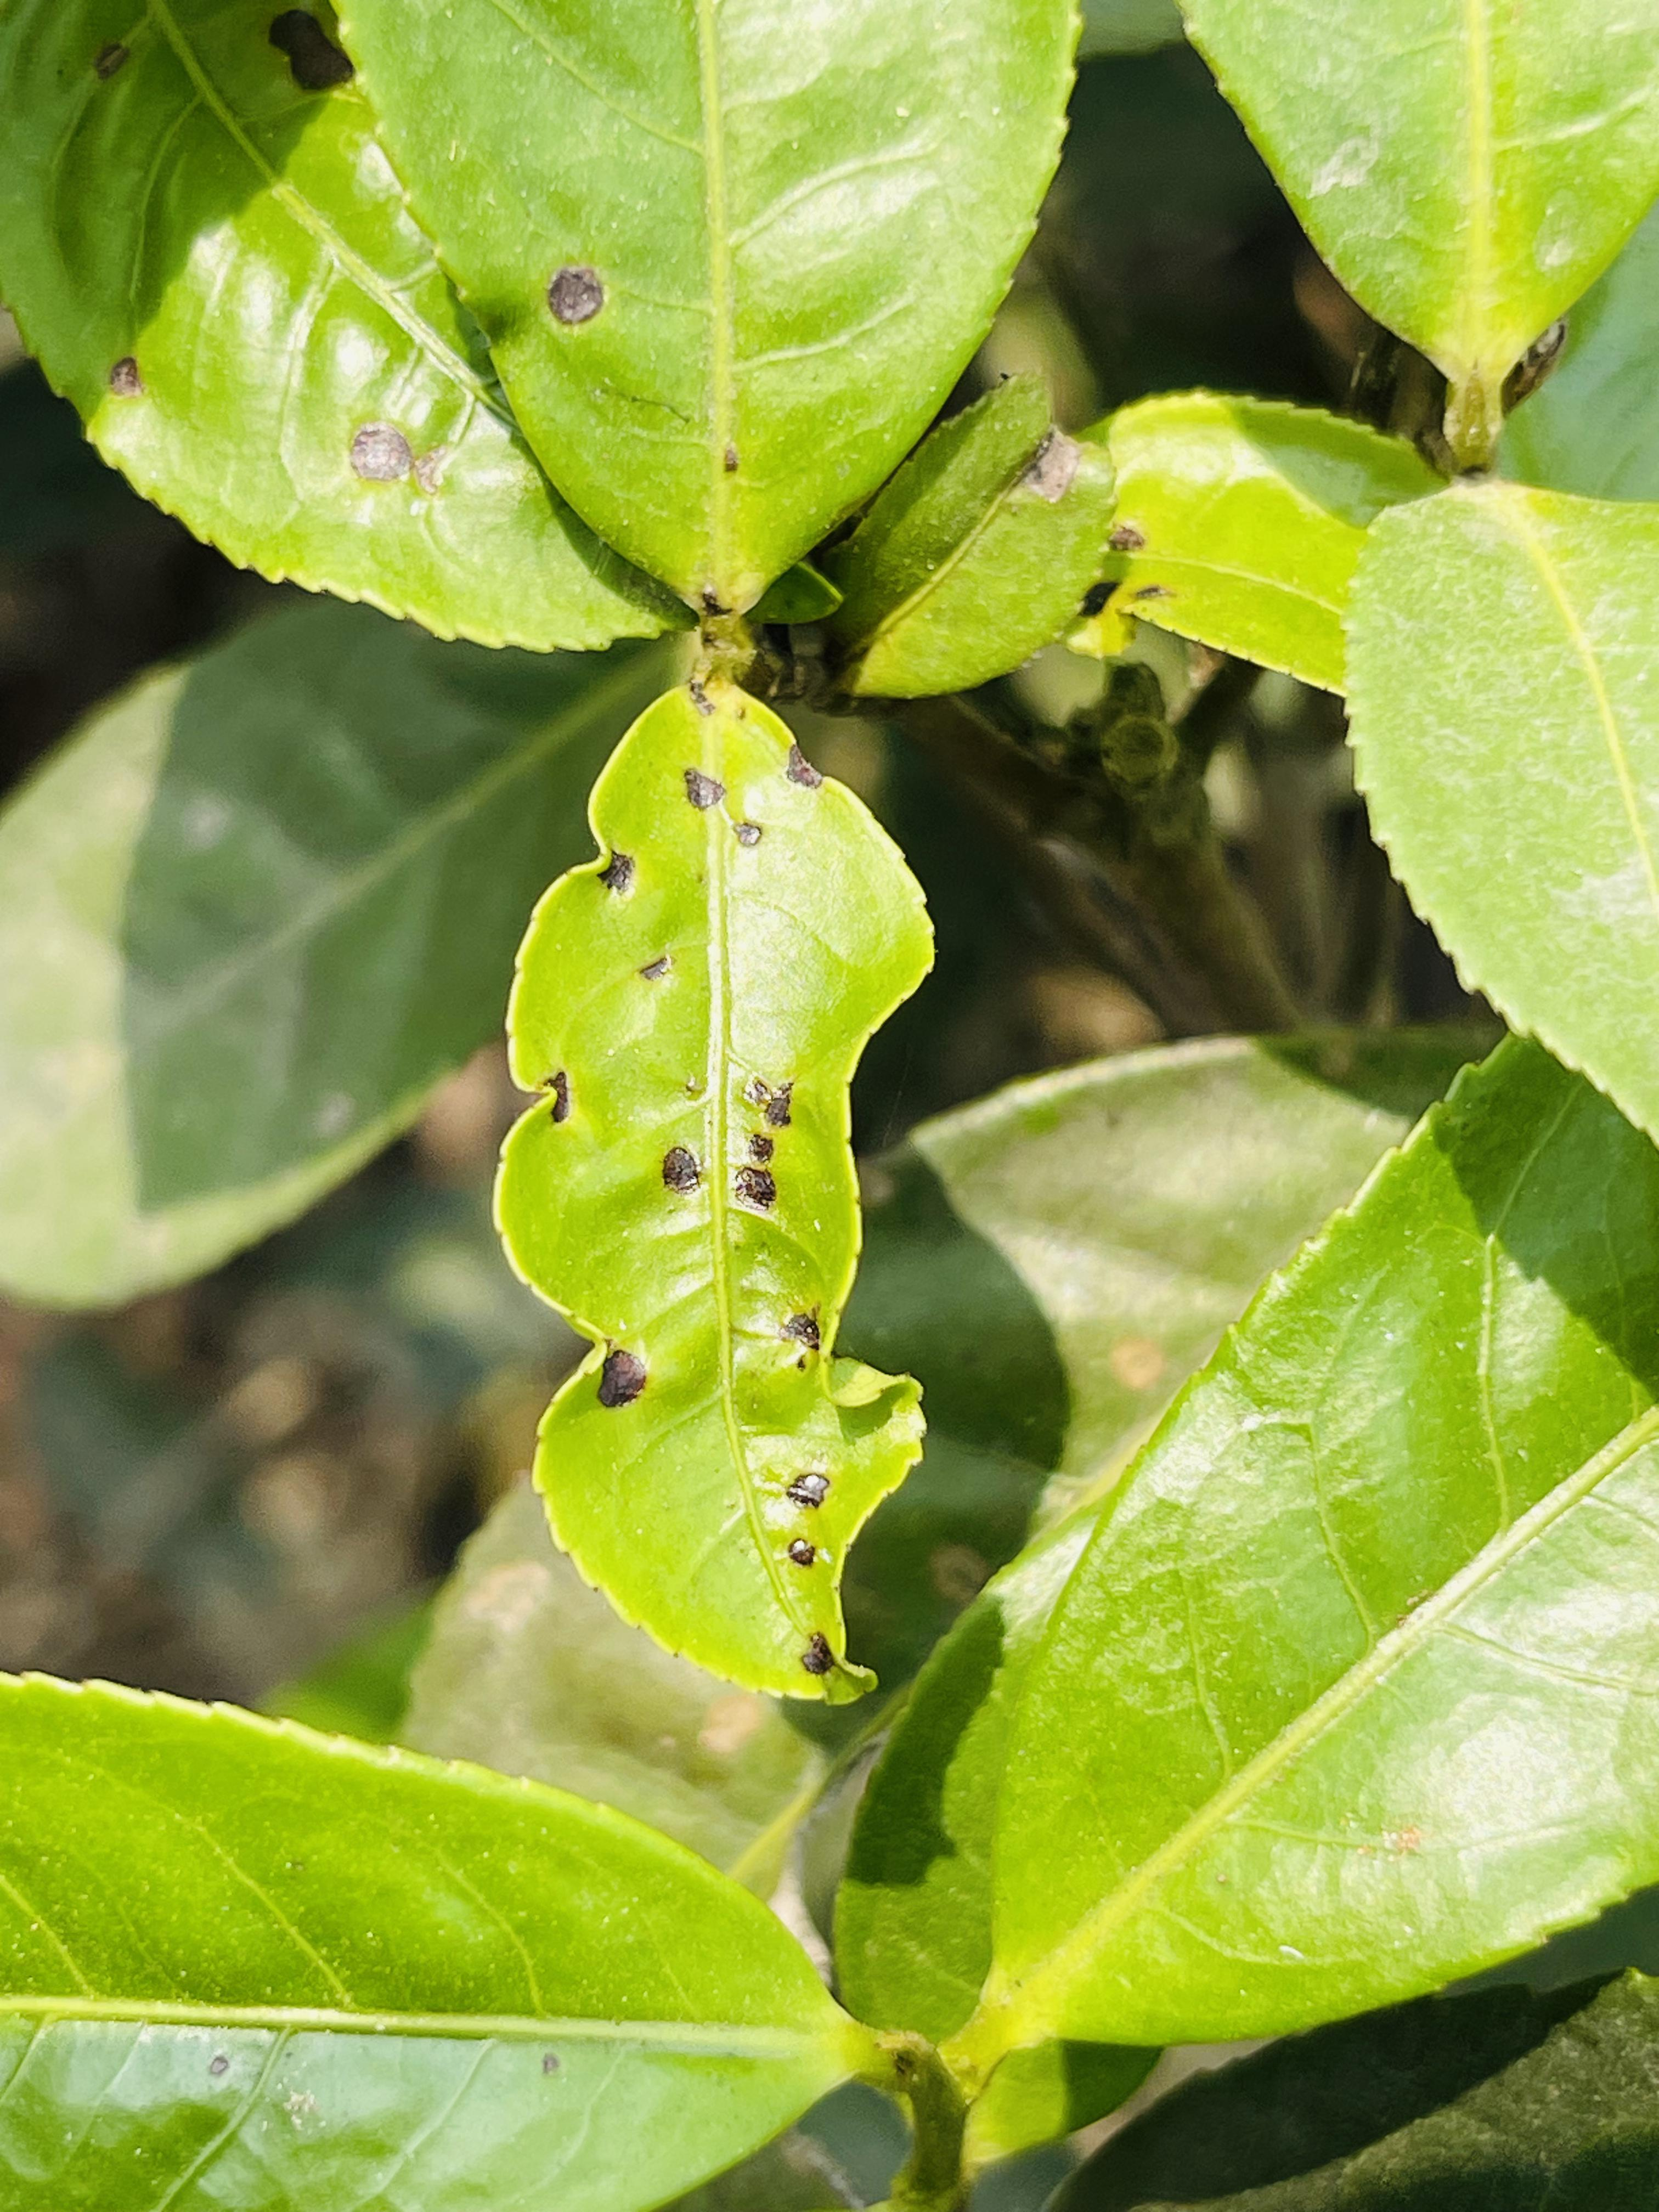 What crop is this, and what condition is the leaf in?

tea, helopeltis
